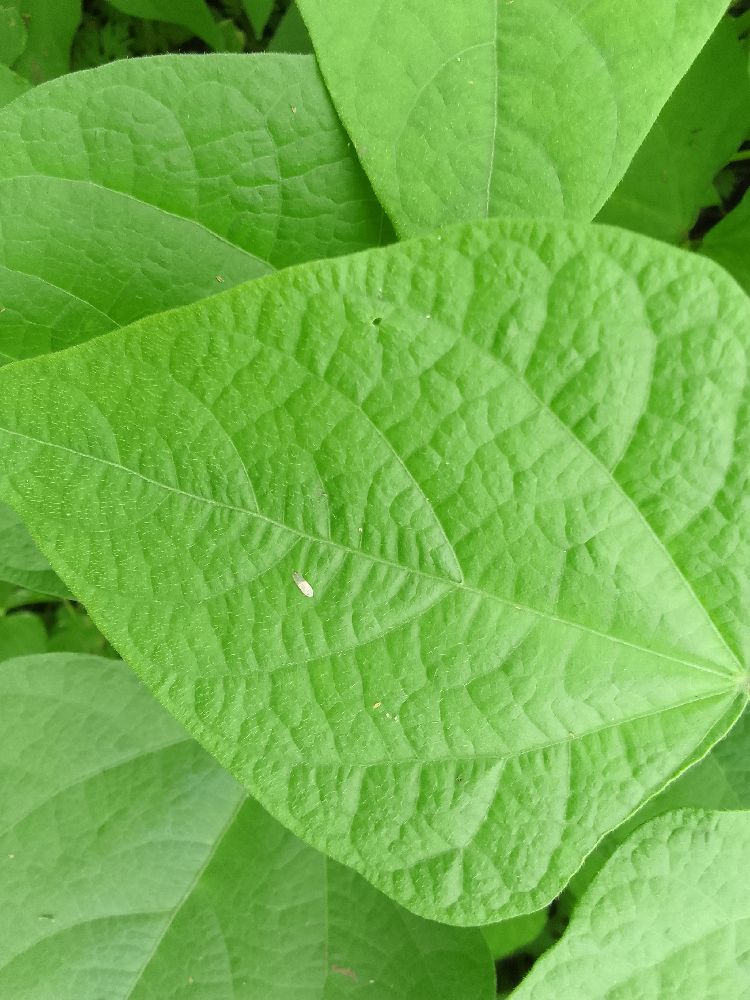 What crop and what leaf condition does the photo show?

common bean, healthy
